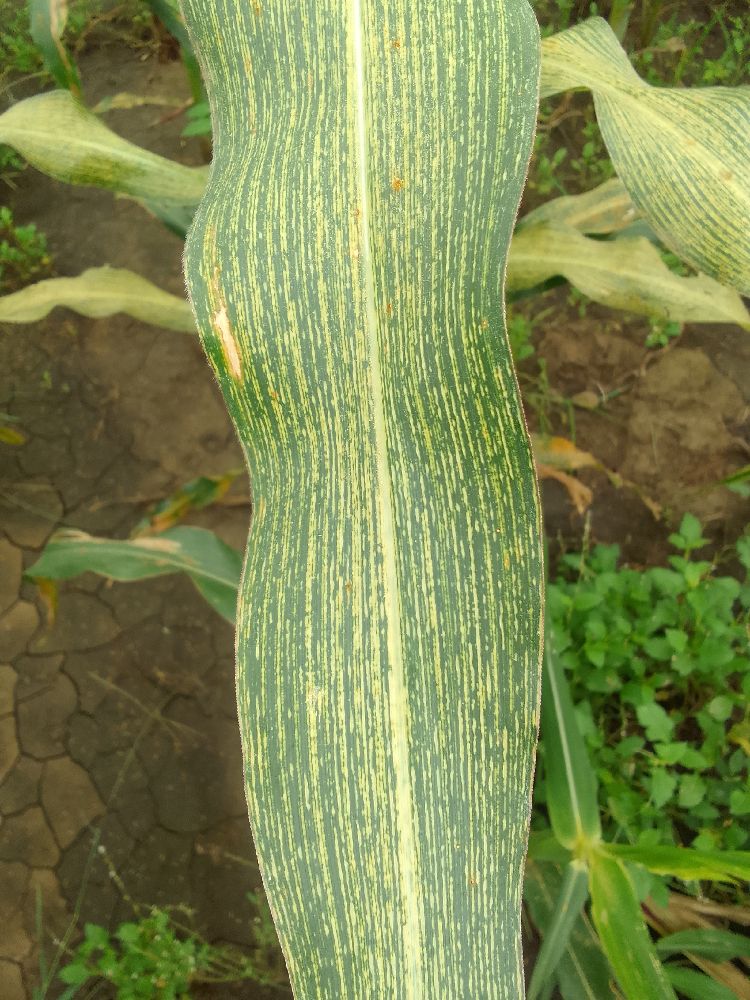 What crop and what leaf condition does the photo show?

maize, maize streak virus
